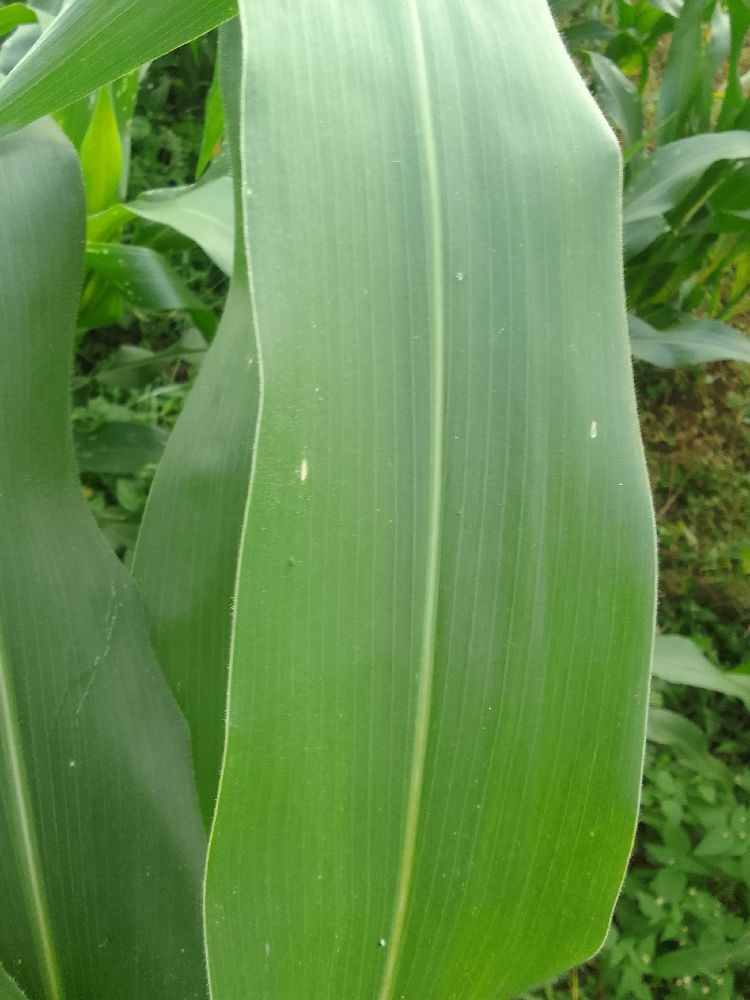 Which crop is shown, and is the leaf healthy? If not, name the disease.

maize, healthy
